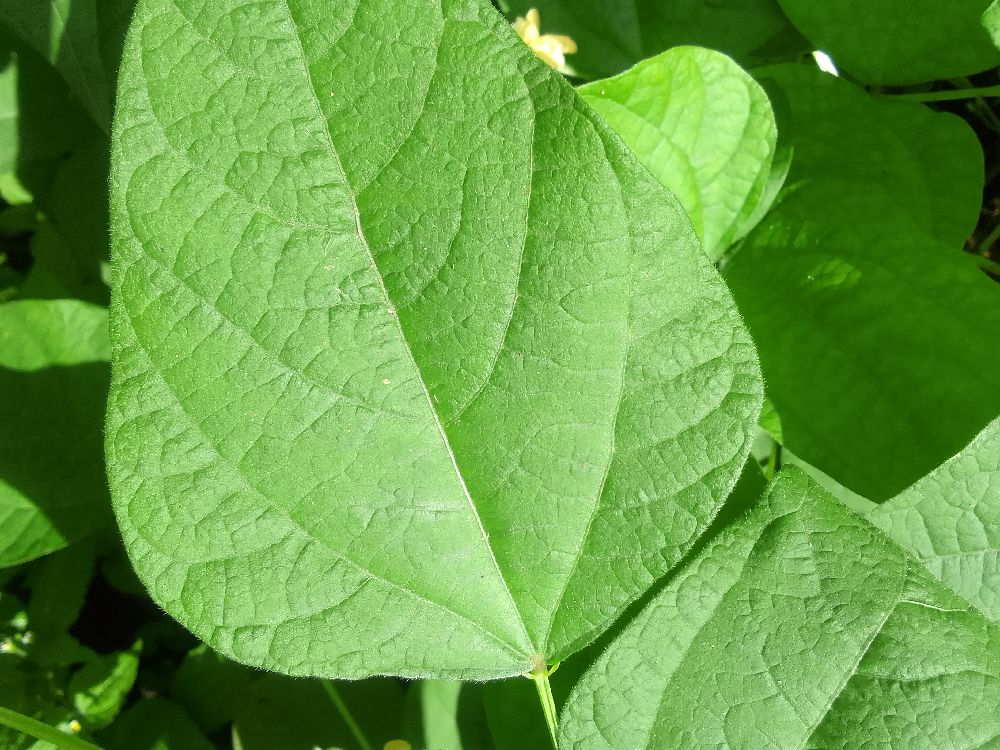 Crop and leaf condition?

common bean, healthy
